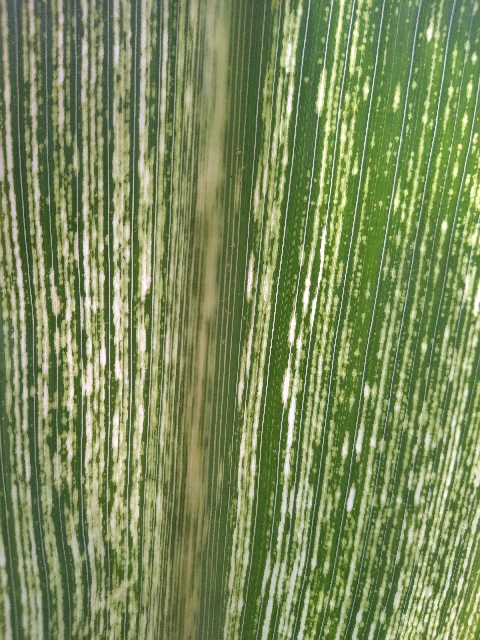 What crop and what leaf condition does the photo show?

maize, maize streak virus
